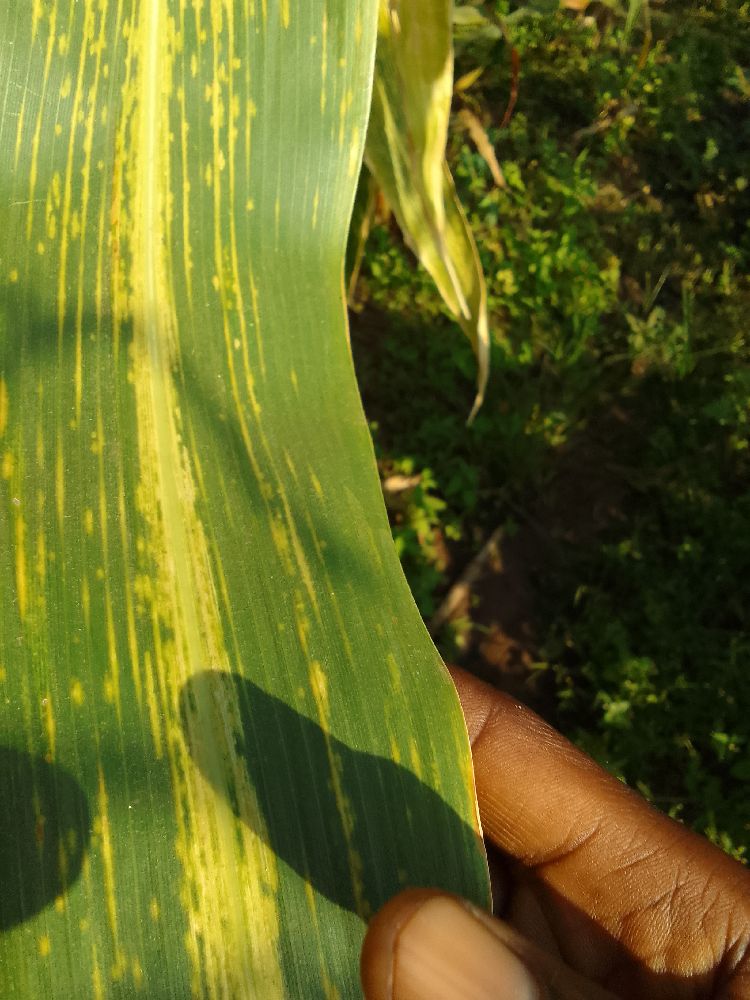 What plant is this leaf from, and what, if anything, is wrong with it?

maize, maize lethal necrosis
